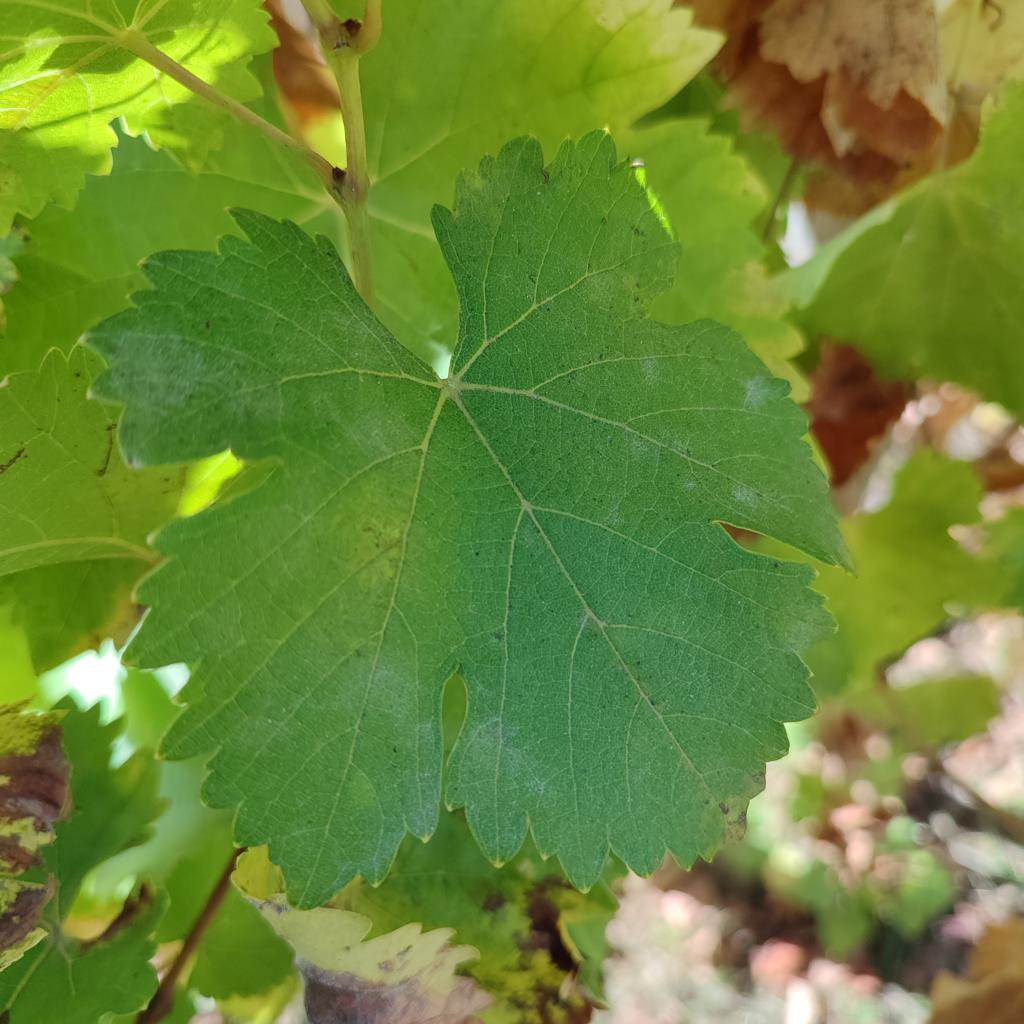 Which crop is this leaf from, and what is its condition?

grapevine, powdery mildew
